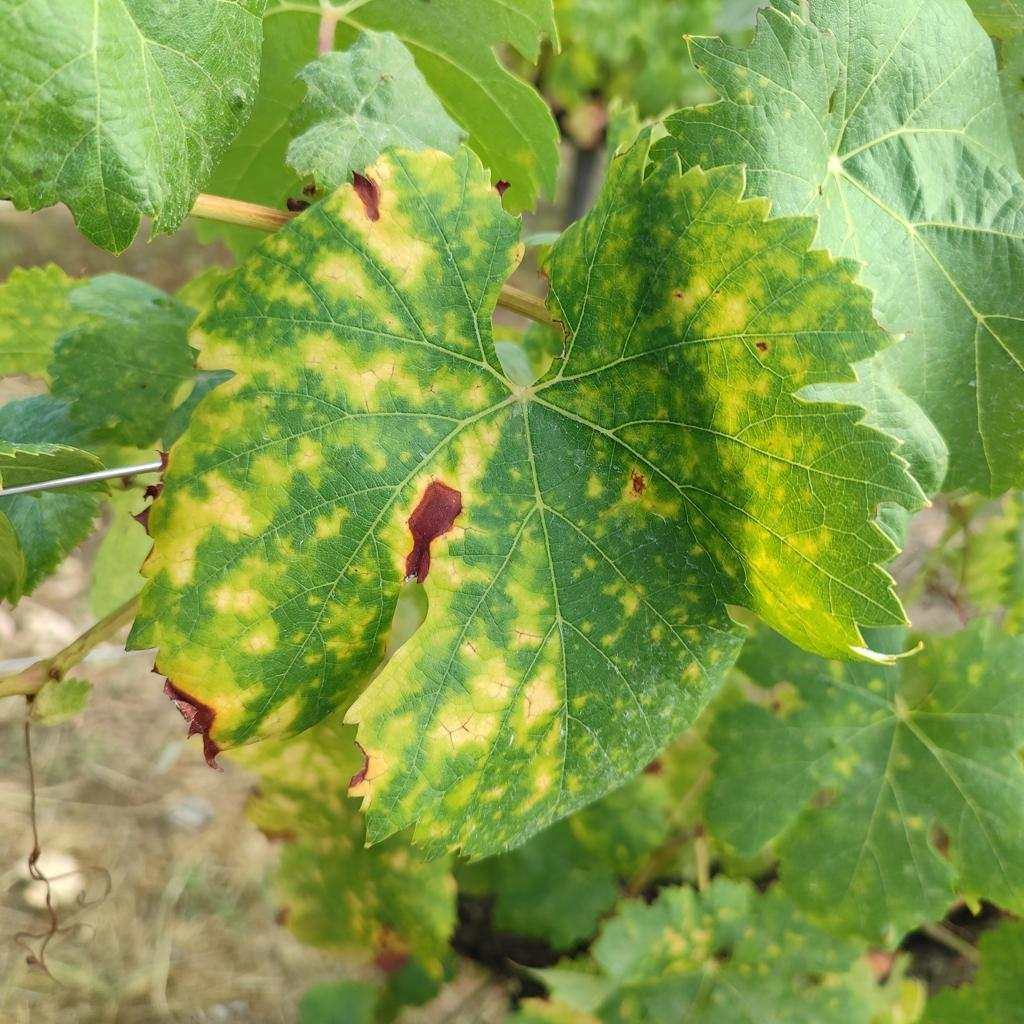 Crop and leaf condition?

grapevine, esca complex
